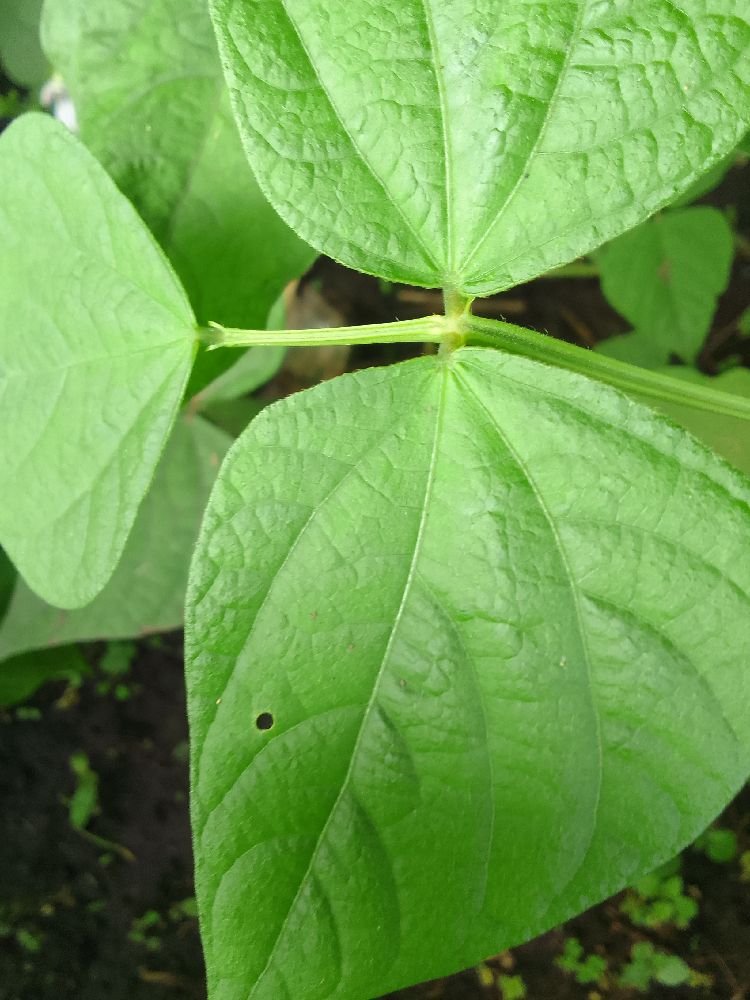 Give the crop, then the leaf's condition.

common bean, healthy
